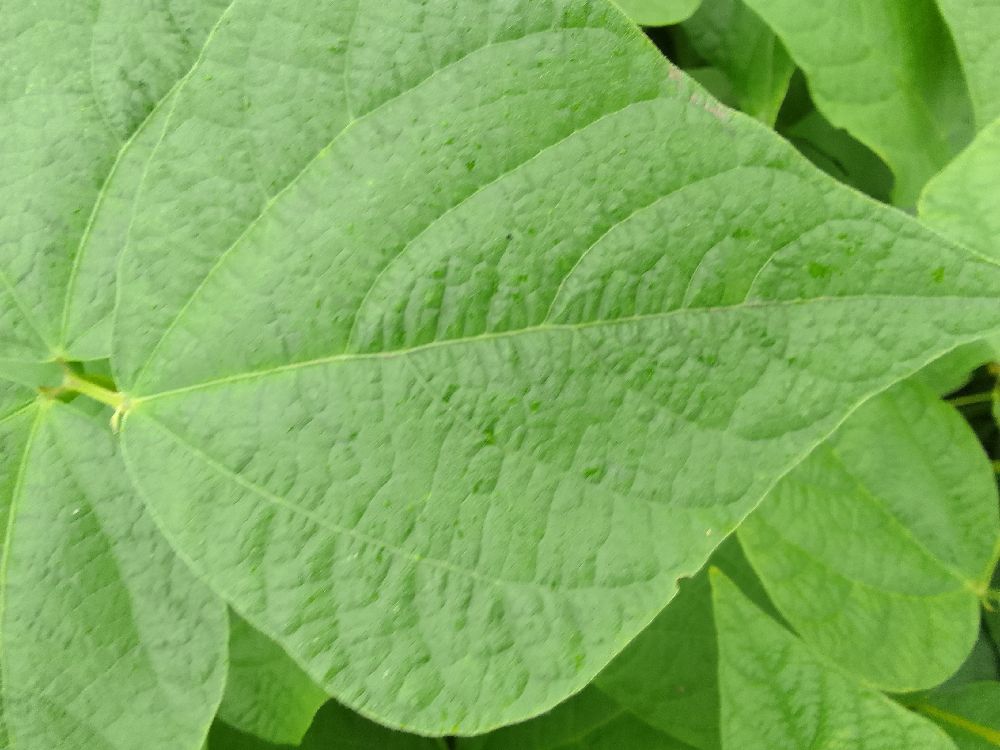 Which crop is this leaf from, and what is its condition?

common bean, healthy
